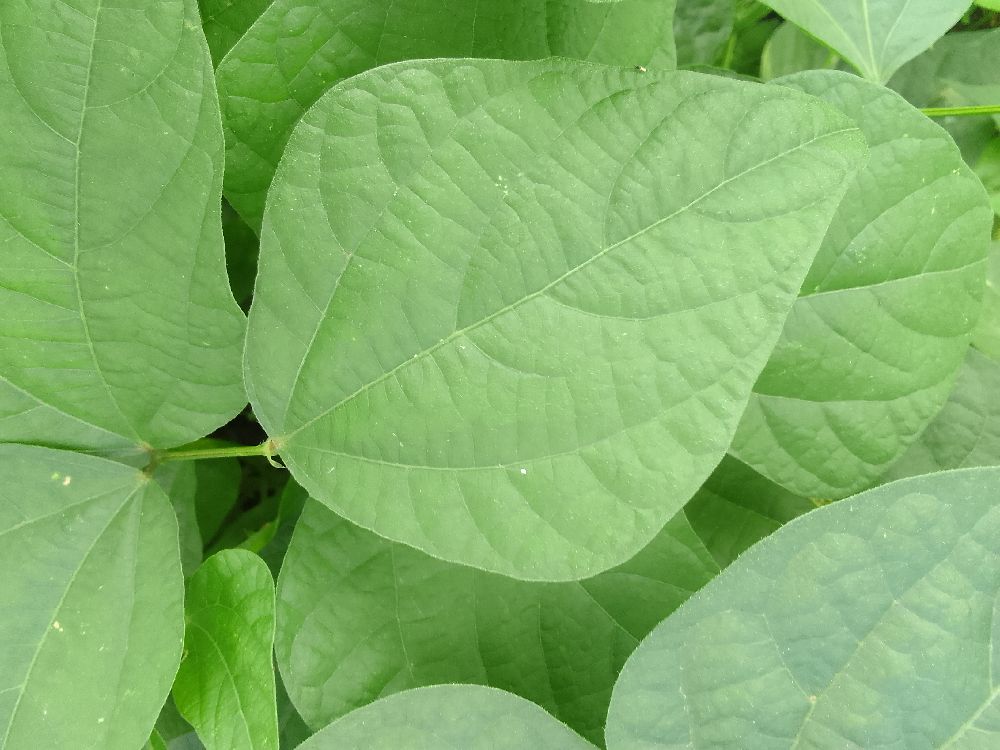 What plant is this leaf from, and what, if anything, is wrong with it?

common bean, healthy
